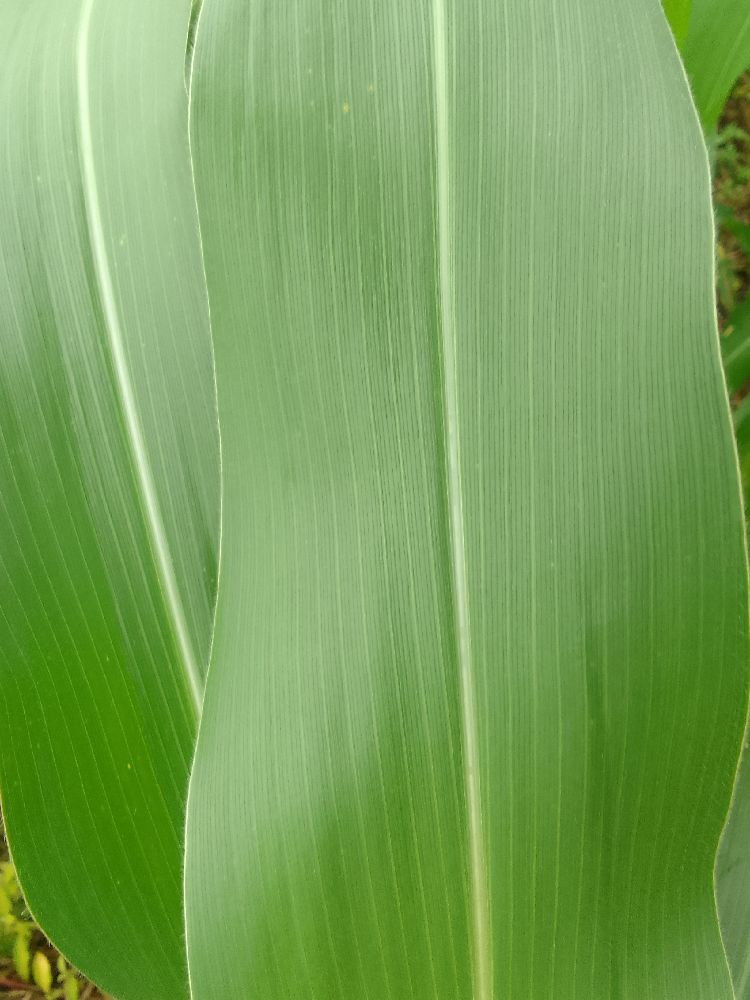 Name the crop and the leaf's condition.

maize, healthy
